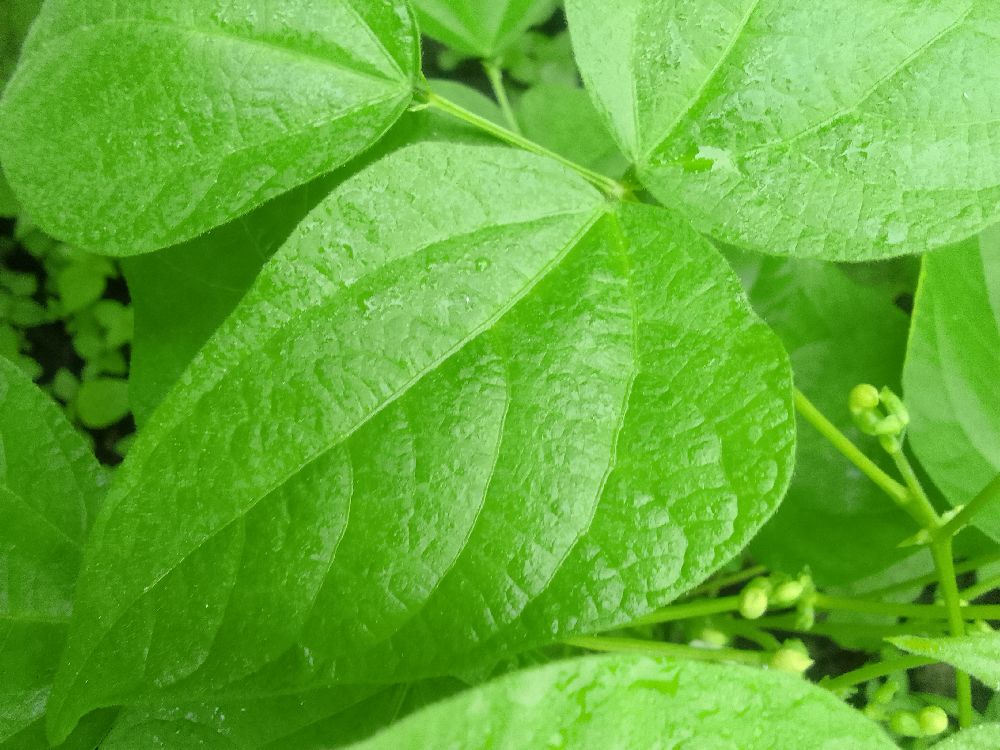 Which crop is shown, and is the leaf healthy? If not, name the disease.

common bean, healthy
